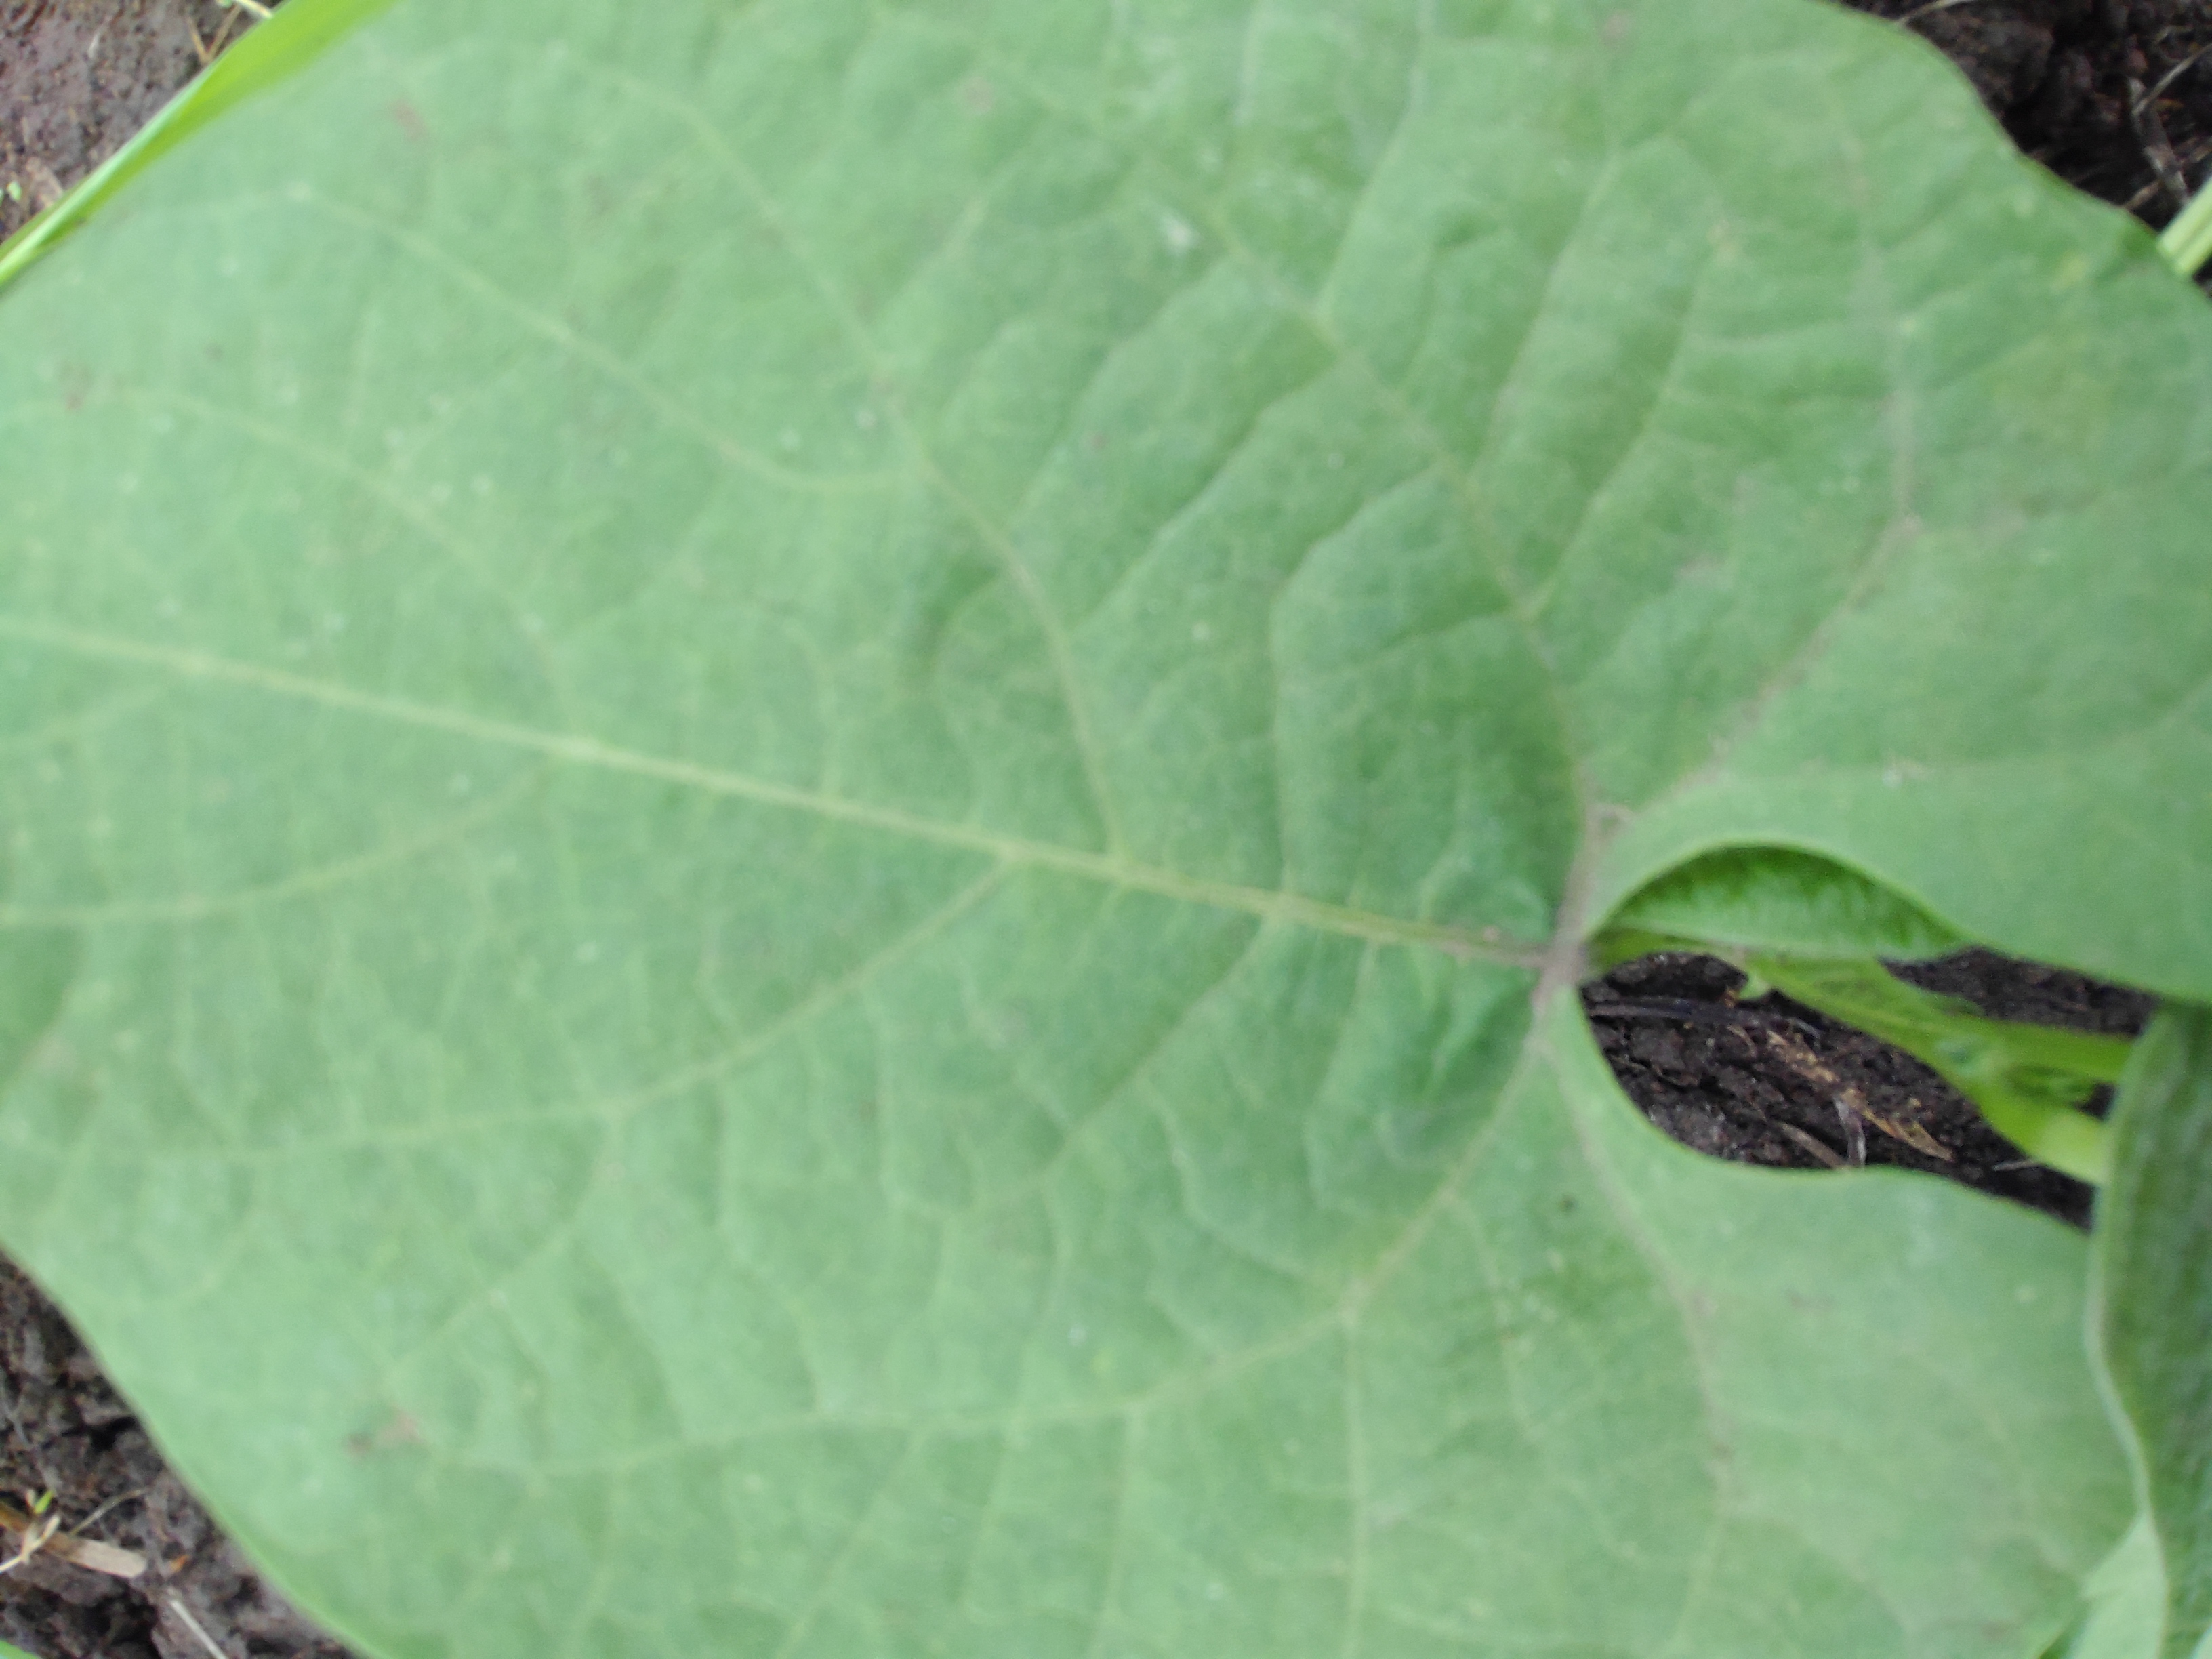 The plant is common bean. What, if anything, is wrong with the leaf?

healthy
